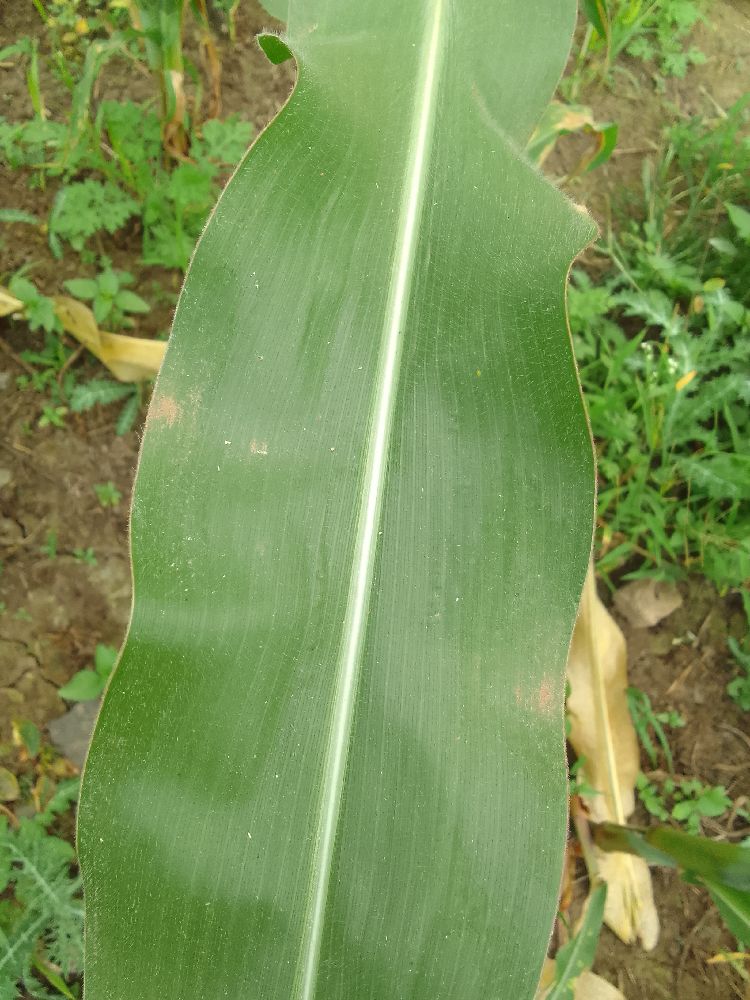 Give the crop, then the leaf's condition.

maize, healthy
